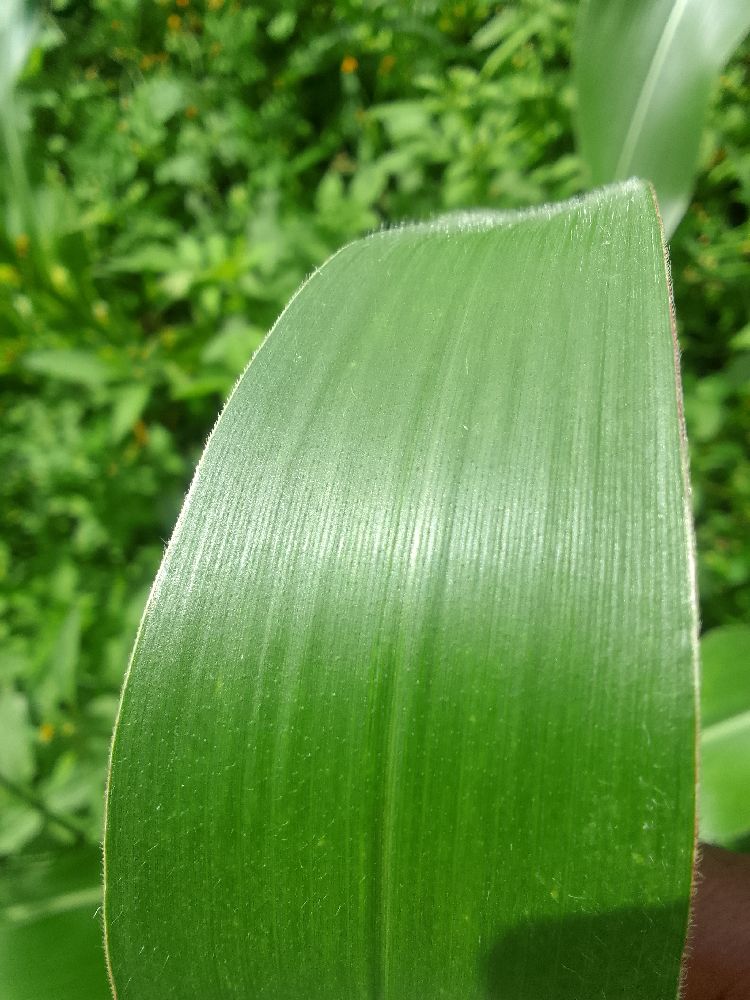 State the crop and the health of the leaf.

maize, healthy
